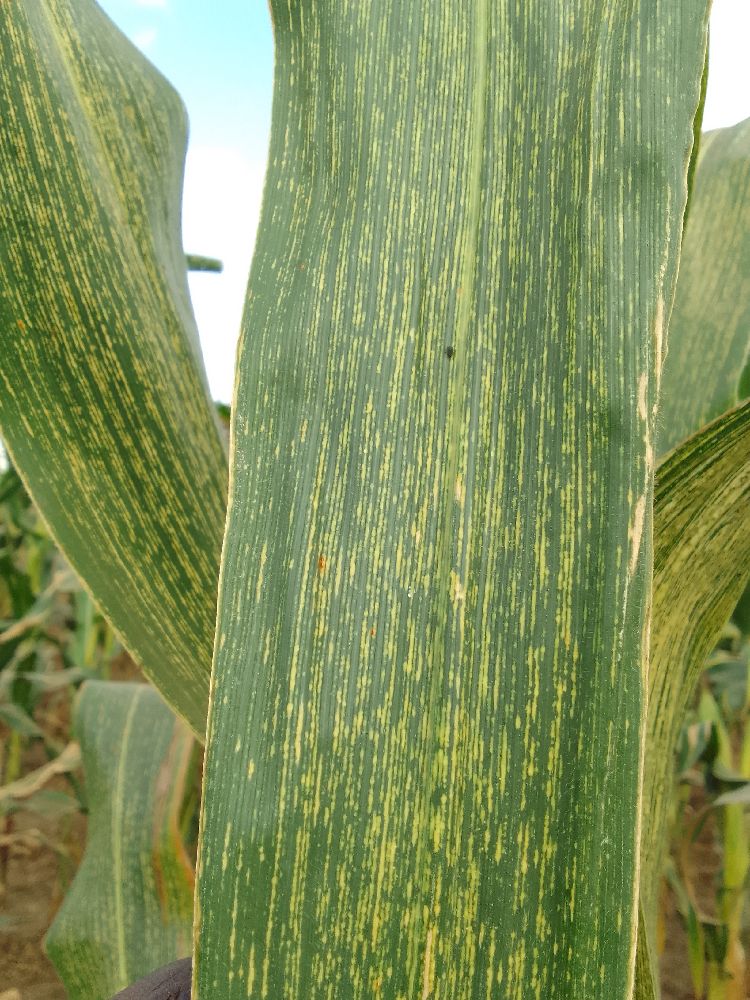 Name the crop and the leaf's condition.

maize, maize streak virus
